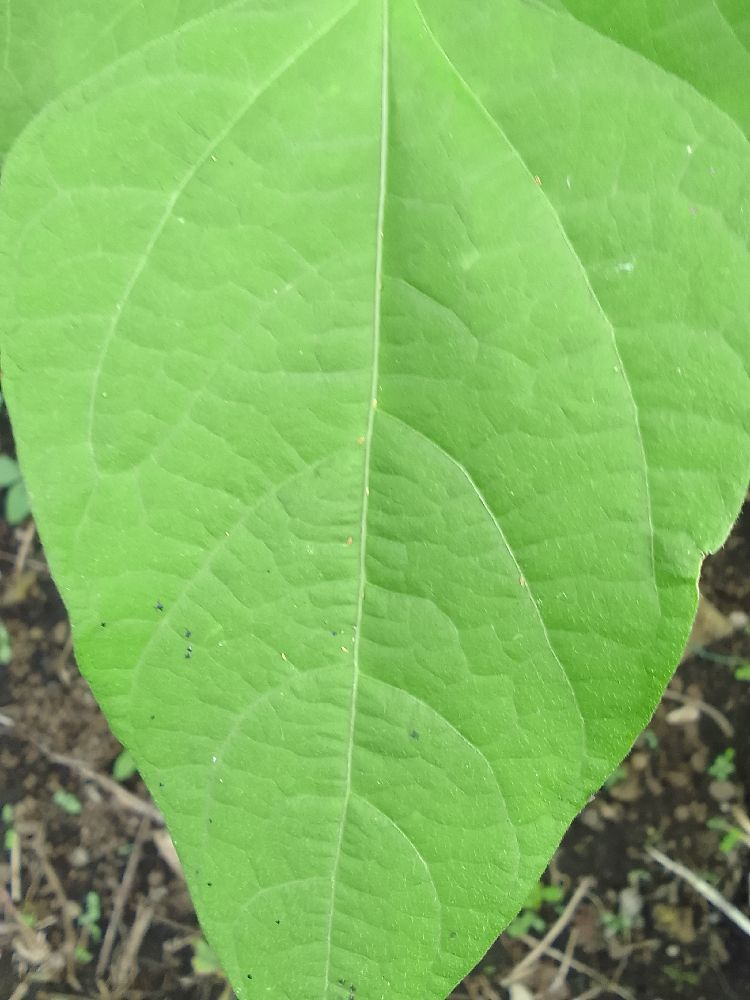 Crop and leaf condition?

common bean, healthy
